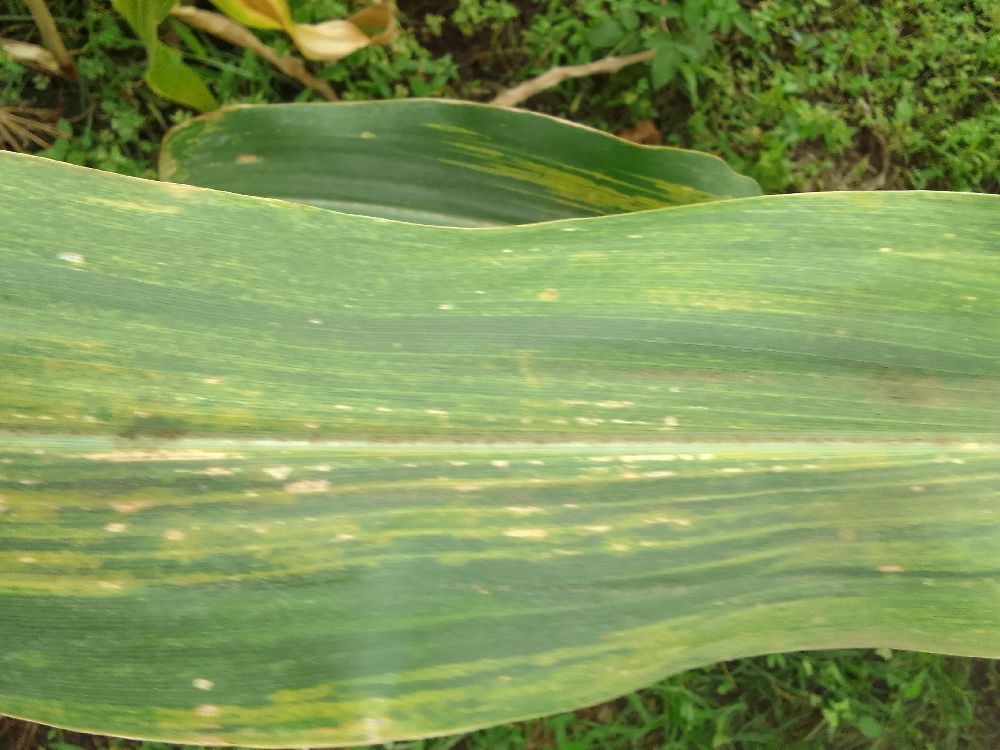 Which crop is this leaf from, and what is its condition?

maize, maize lethal necrosis
